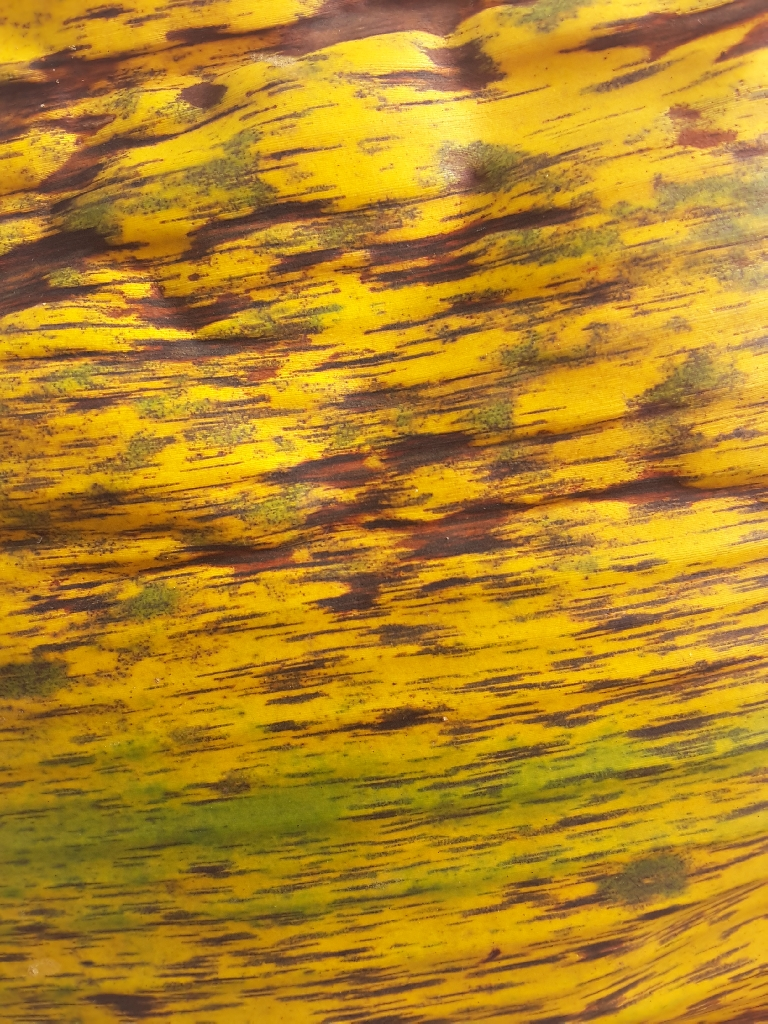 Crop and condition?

banana, black sigatoka
